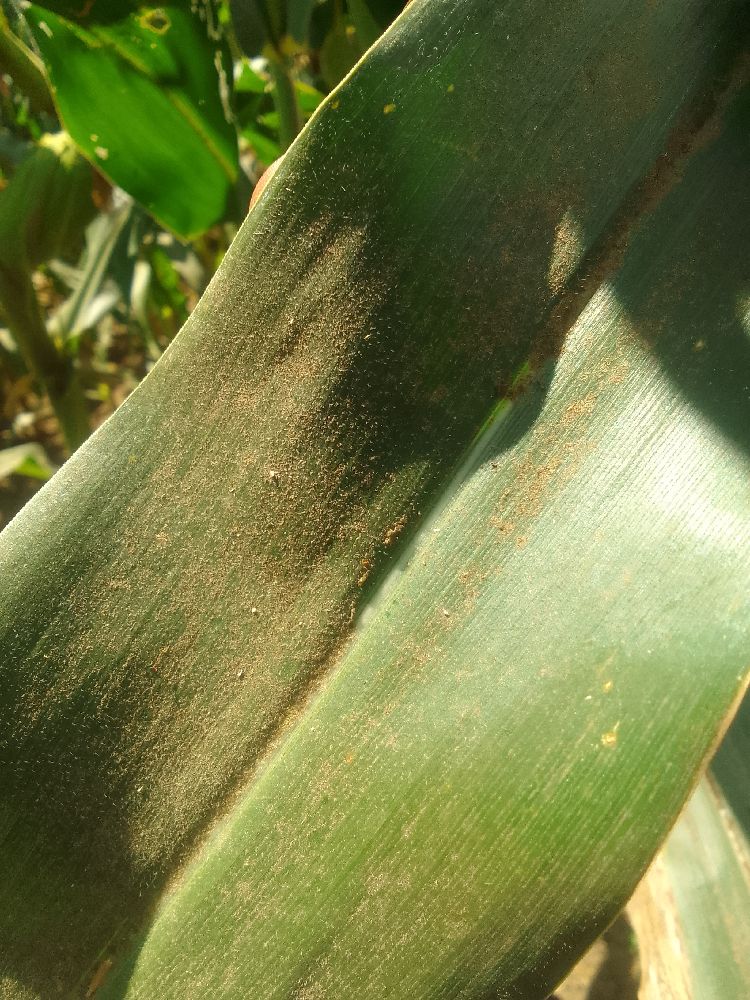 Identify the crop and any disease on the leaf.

maize, healthy
